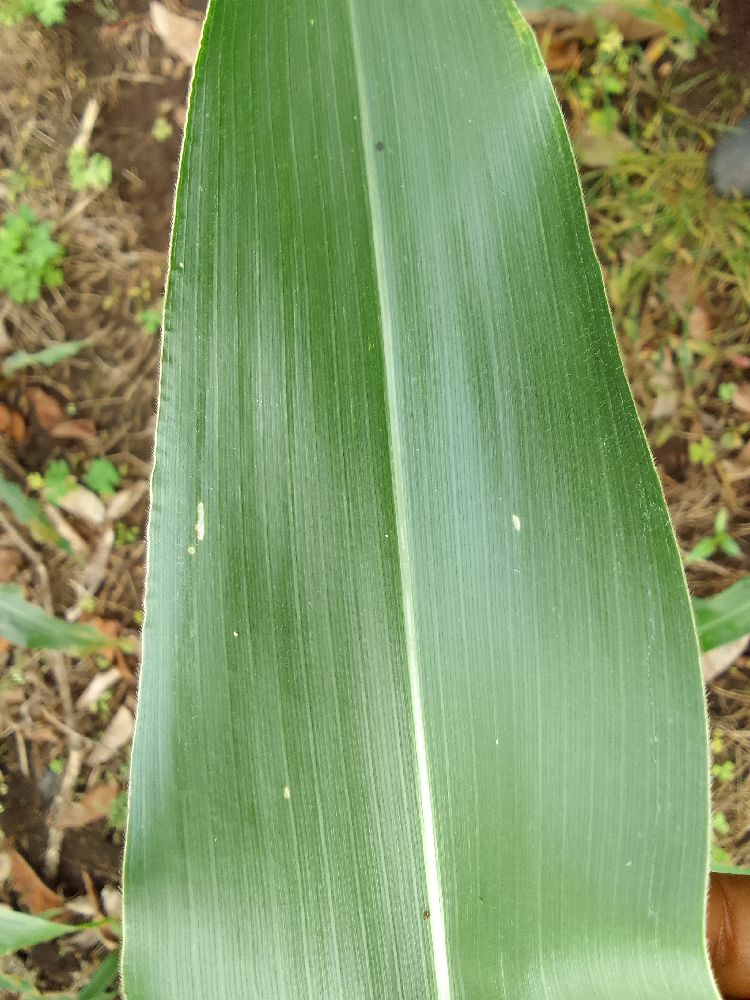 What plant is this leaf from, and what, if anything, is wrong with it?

maize, healthy
